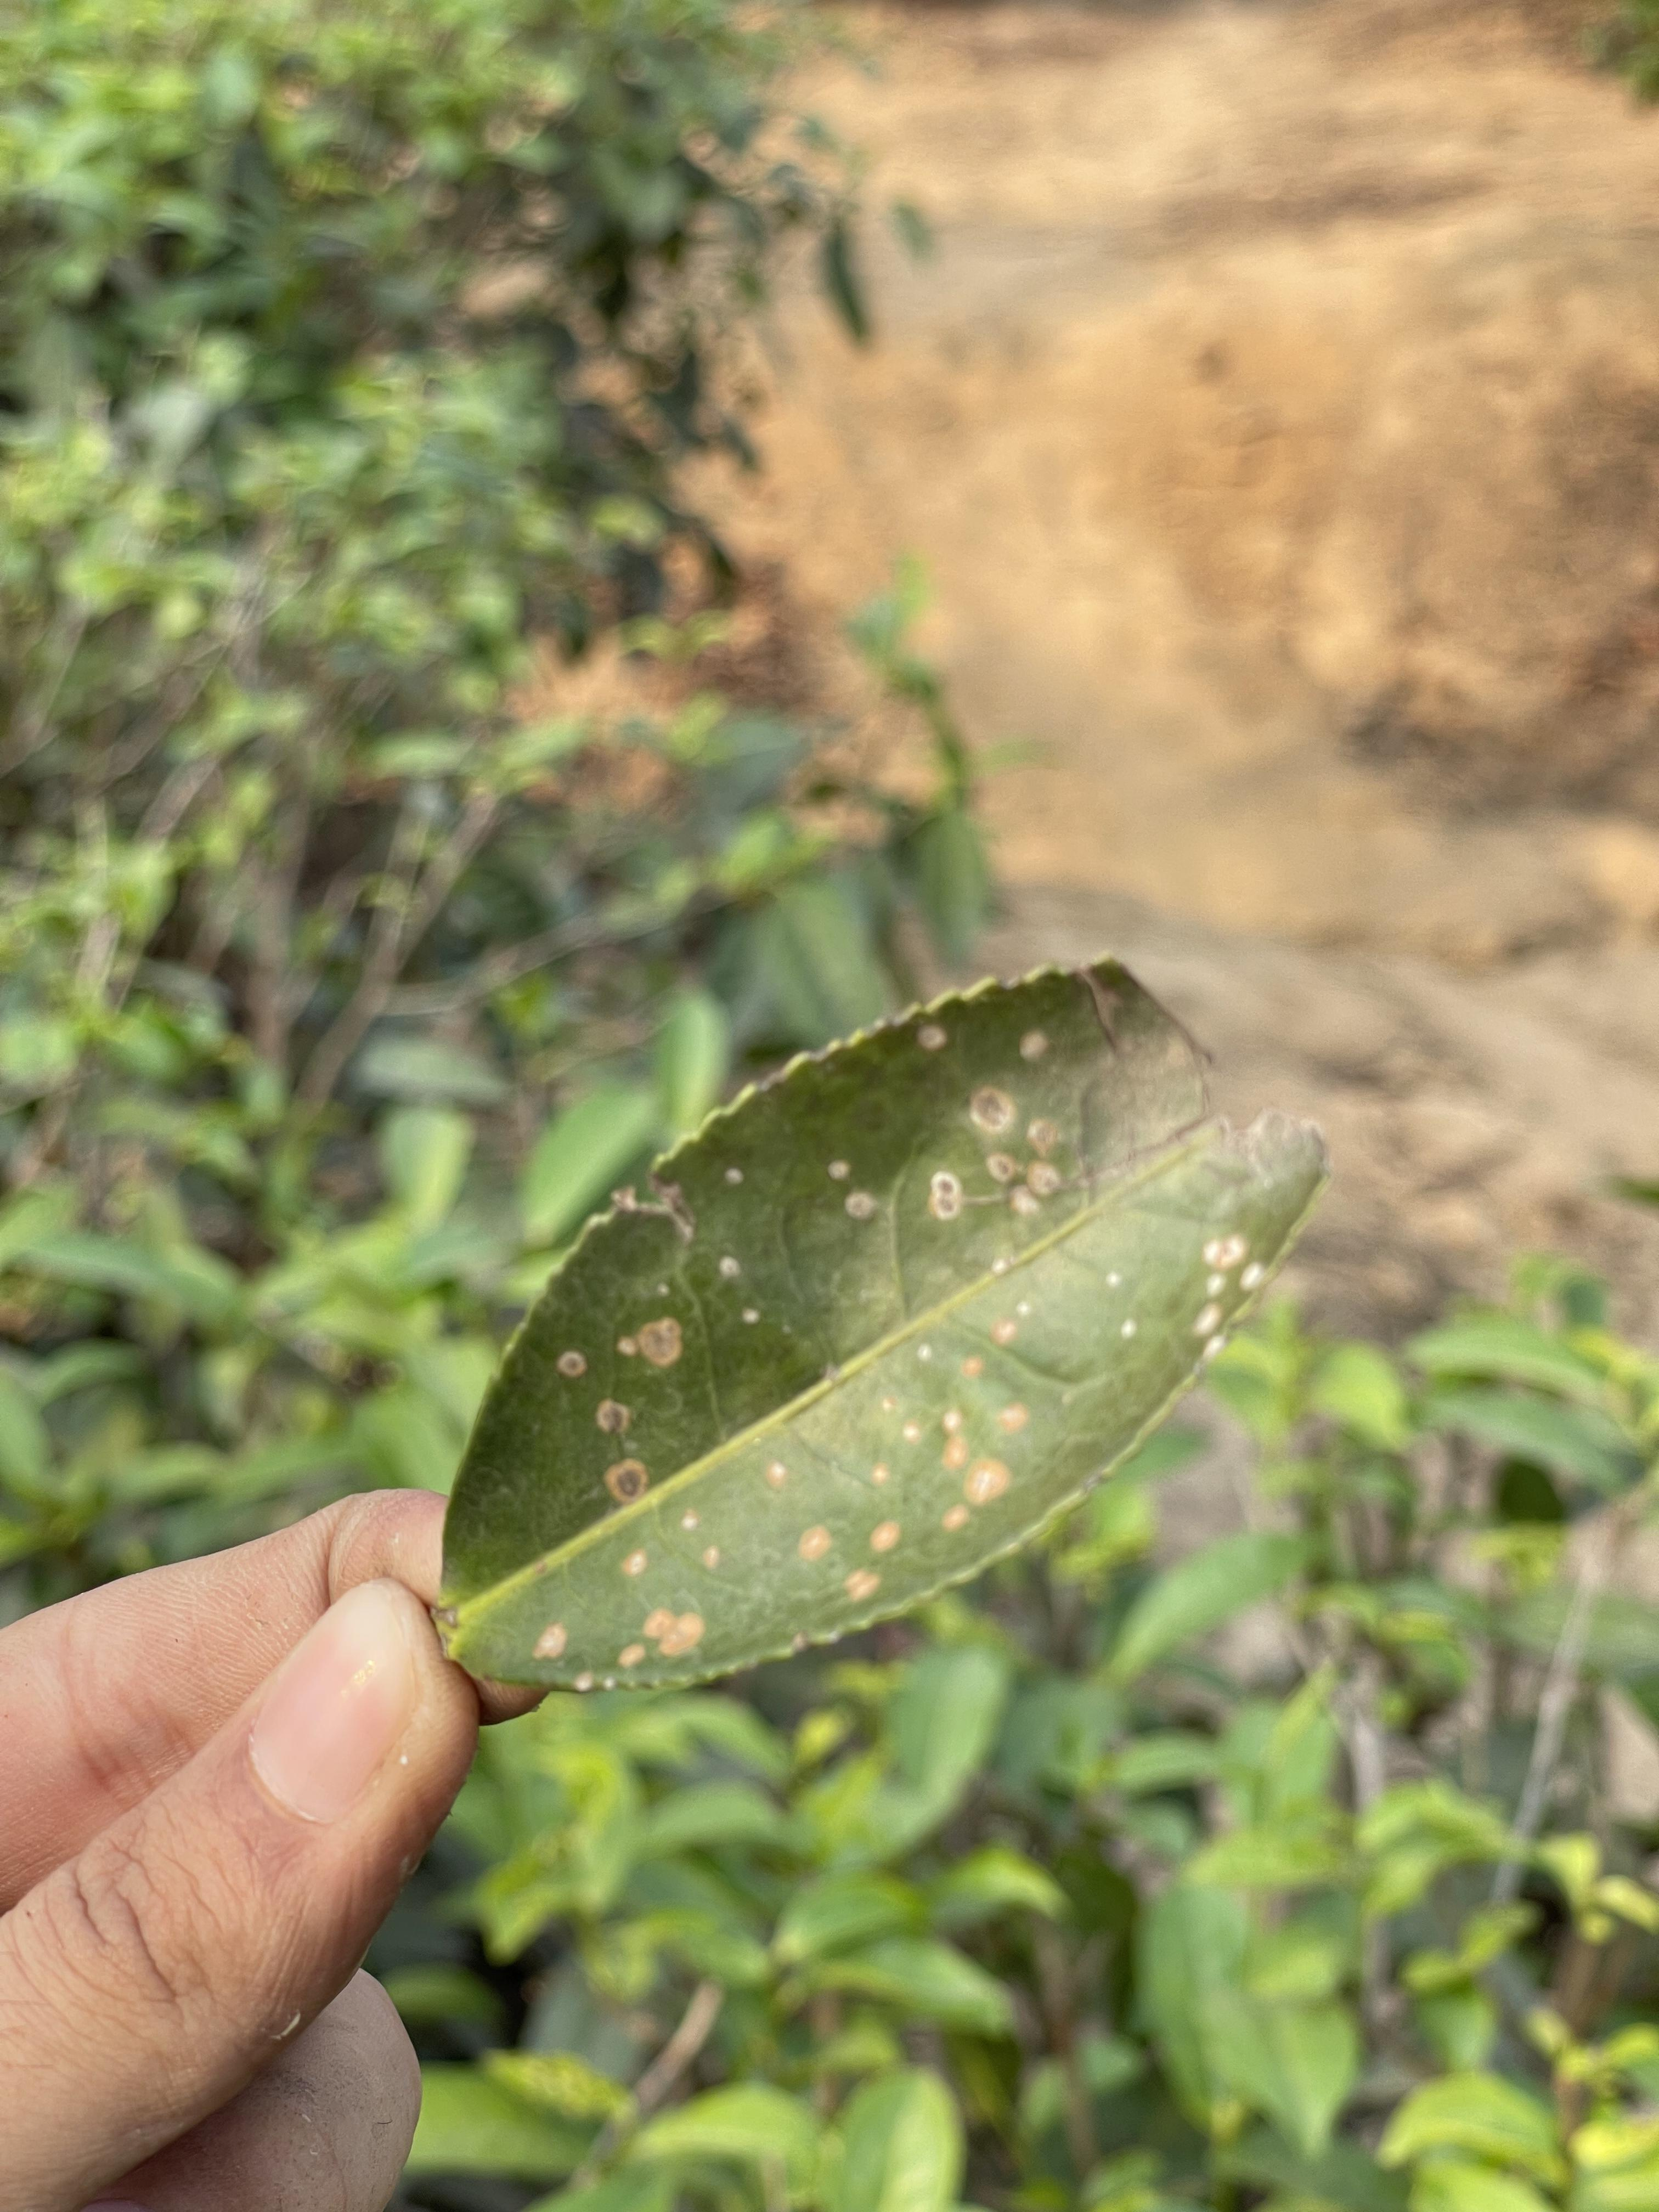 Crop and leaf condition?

tea, red rust
